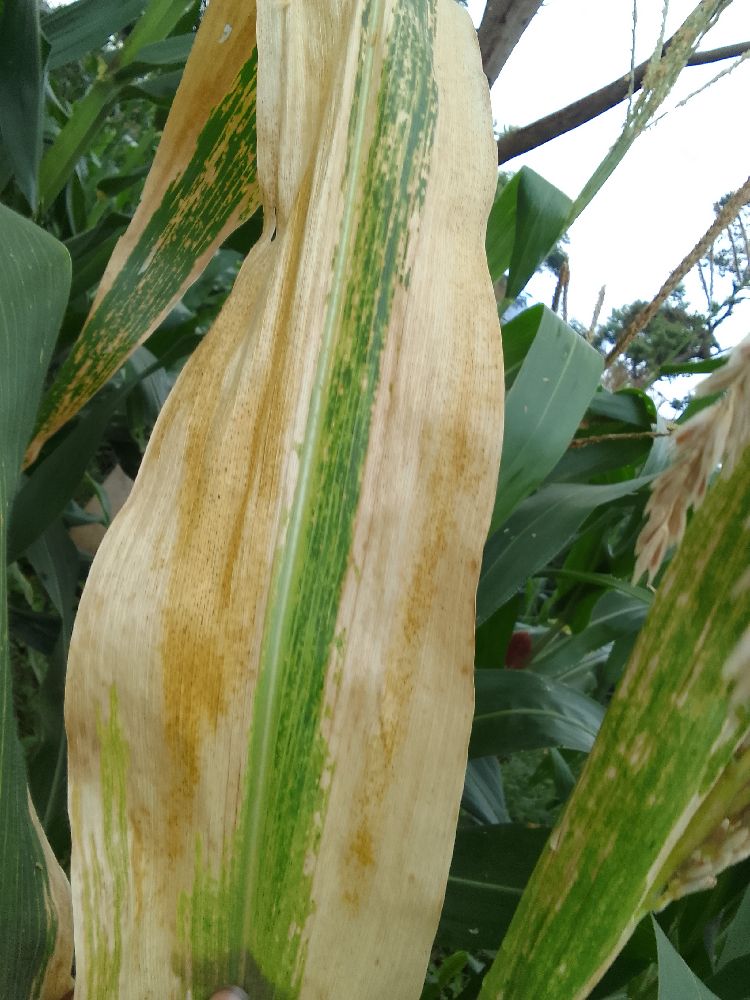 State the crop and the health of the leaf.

maize, maize lethal necrosis
